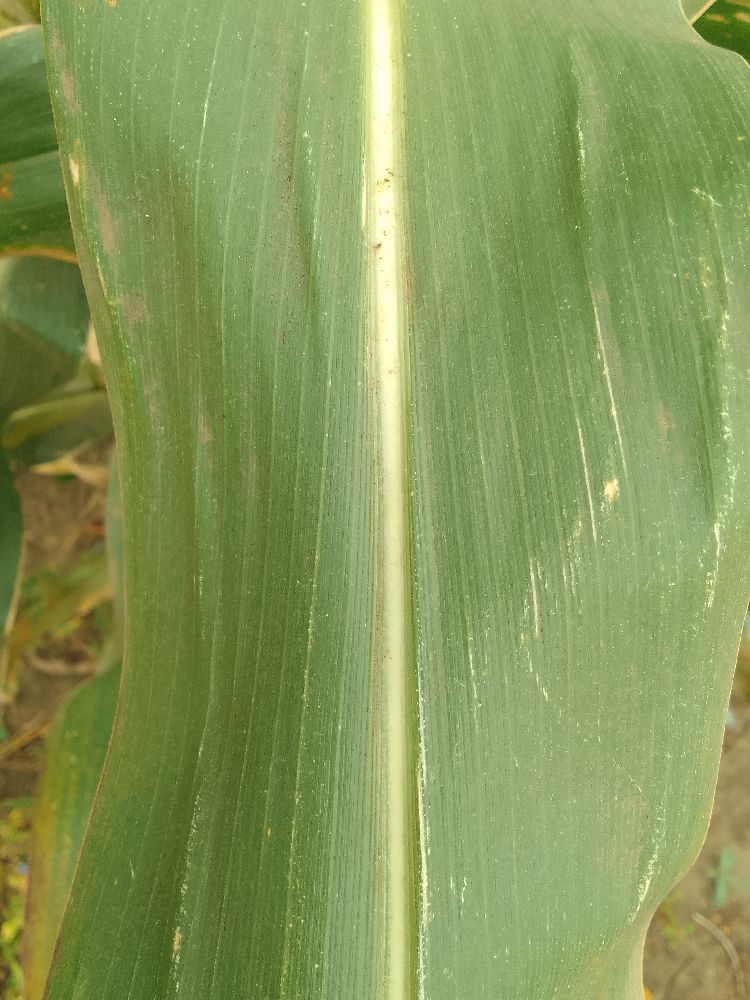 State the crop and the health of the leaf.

maize, healthy
